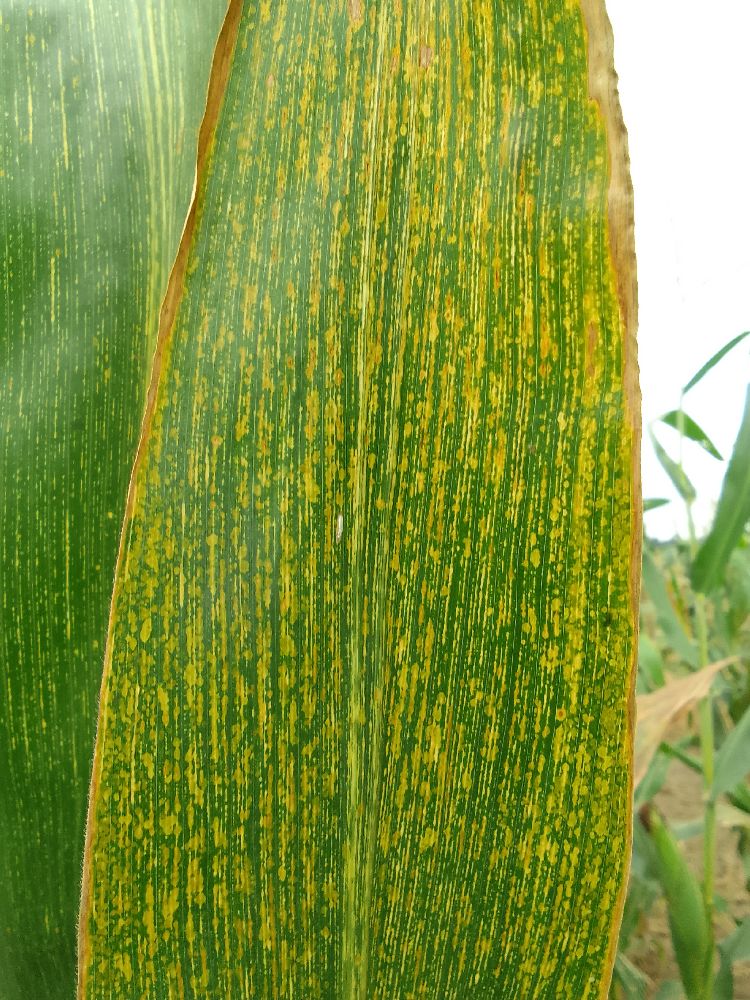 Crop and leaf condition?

maize, maize streak virus
